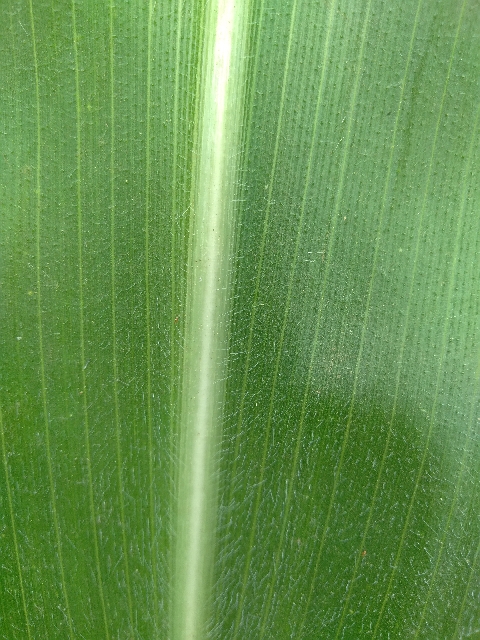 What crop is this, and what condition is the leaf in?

maize, healthy
